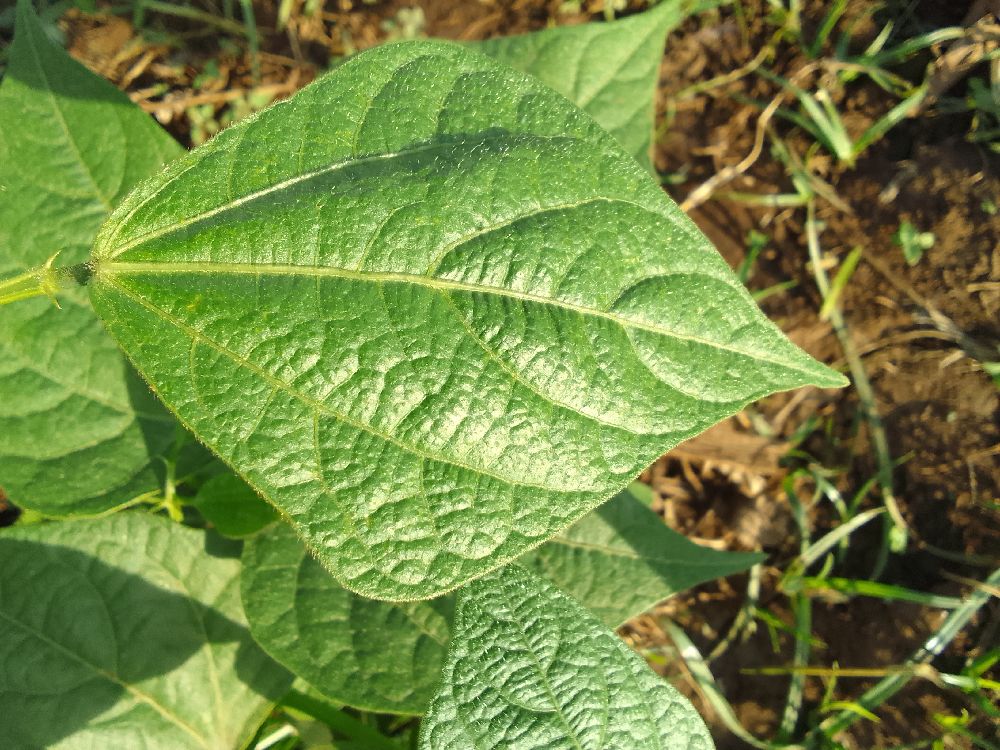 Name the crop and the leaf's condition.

common bean, healthy
